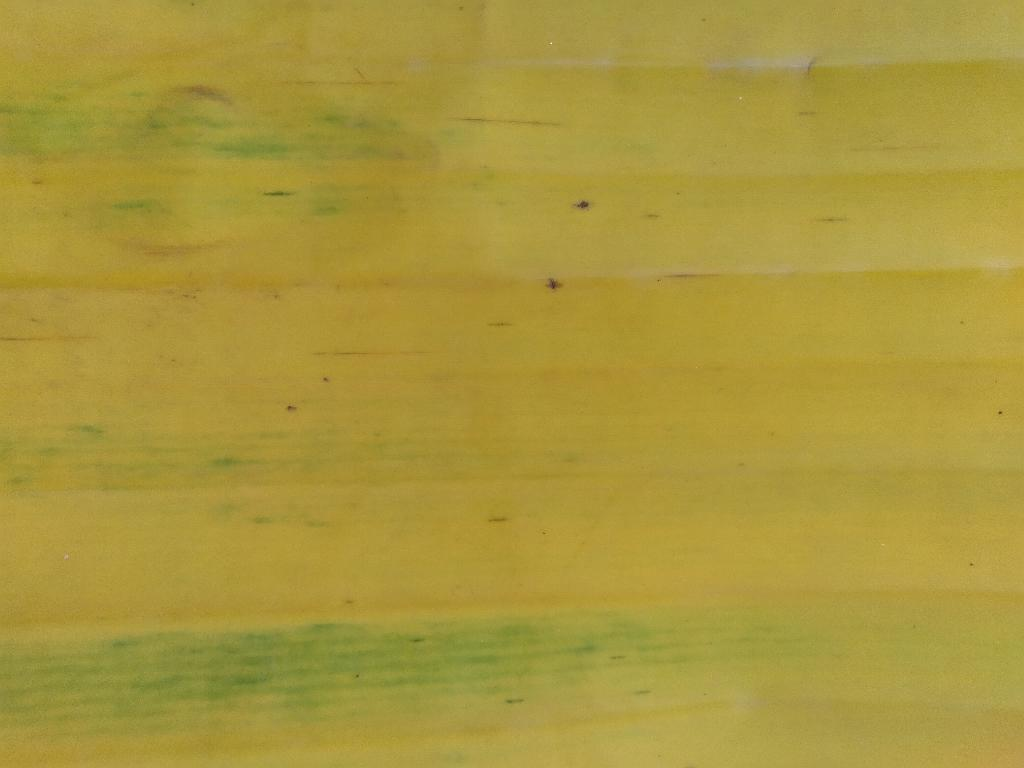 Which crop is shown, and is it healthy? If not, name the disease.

banana, fusarium wilt race 1
